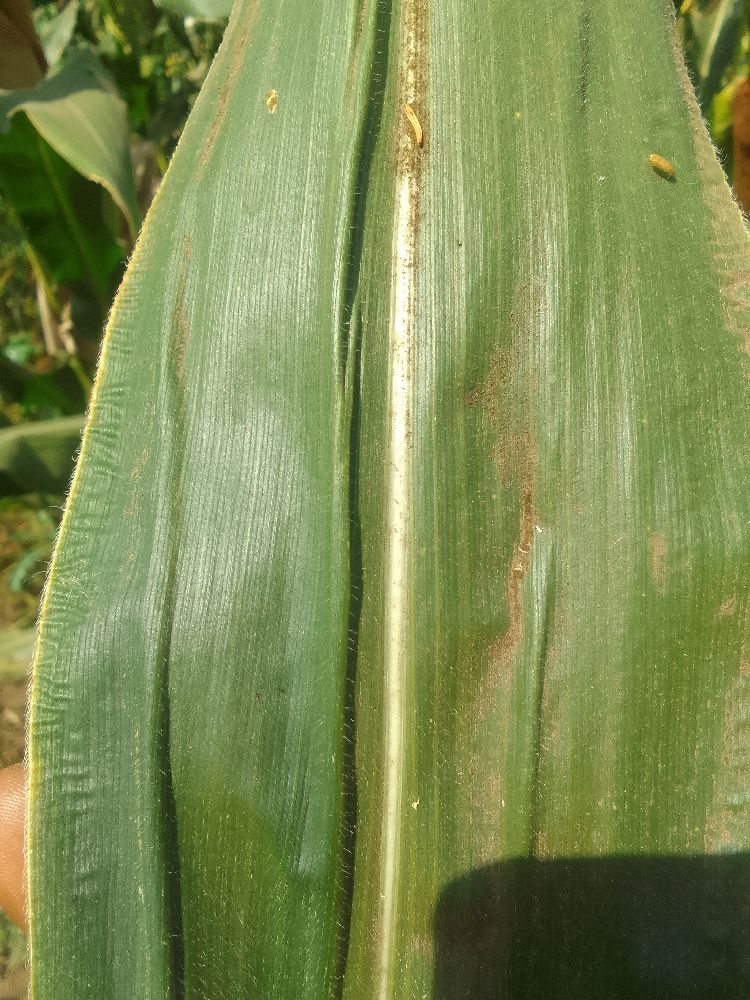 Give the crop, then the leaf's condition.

maize, healthy
